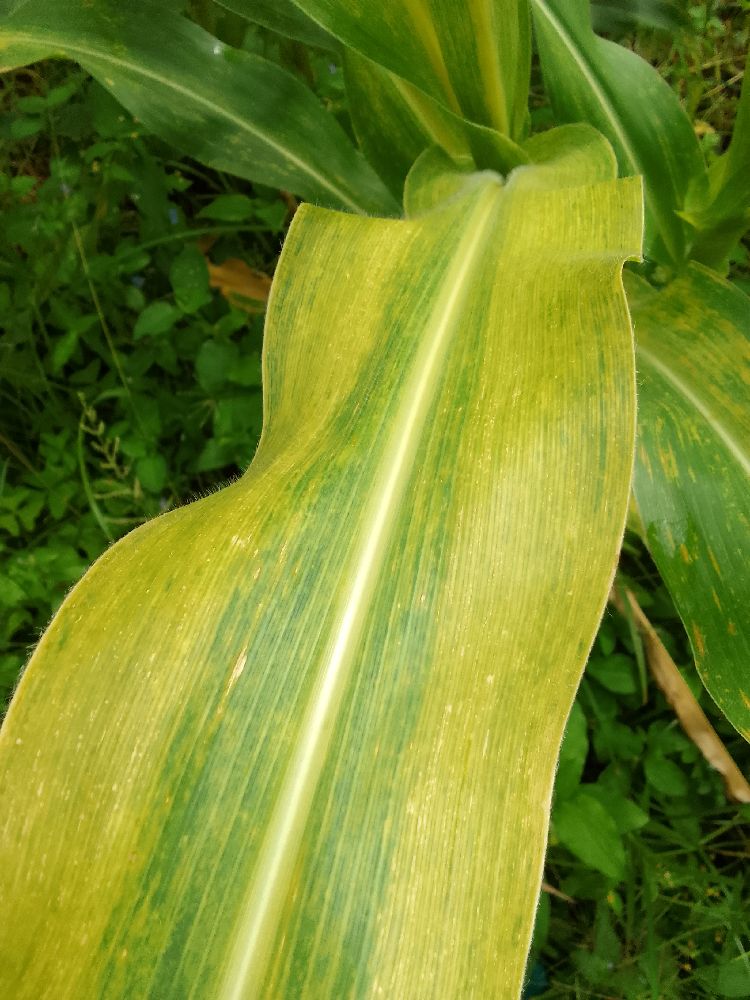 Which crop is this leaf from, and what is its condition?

maize, maize lethal necrosis
